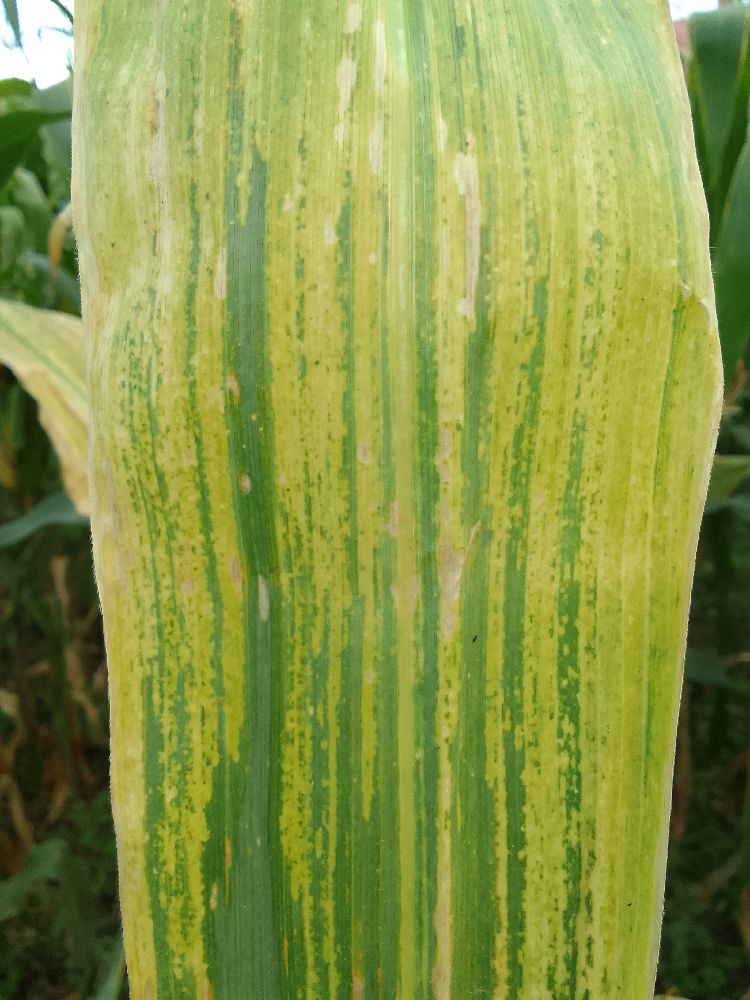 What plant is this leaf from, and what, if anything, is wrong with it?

maize, maize lethal necrosis
